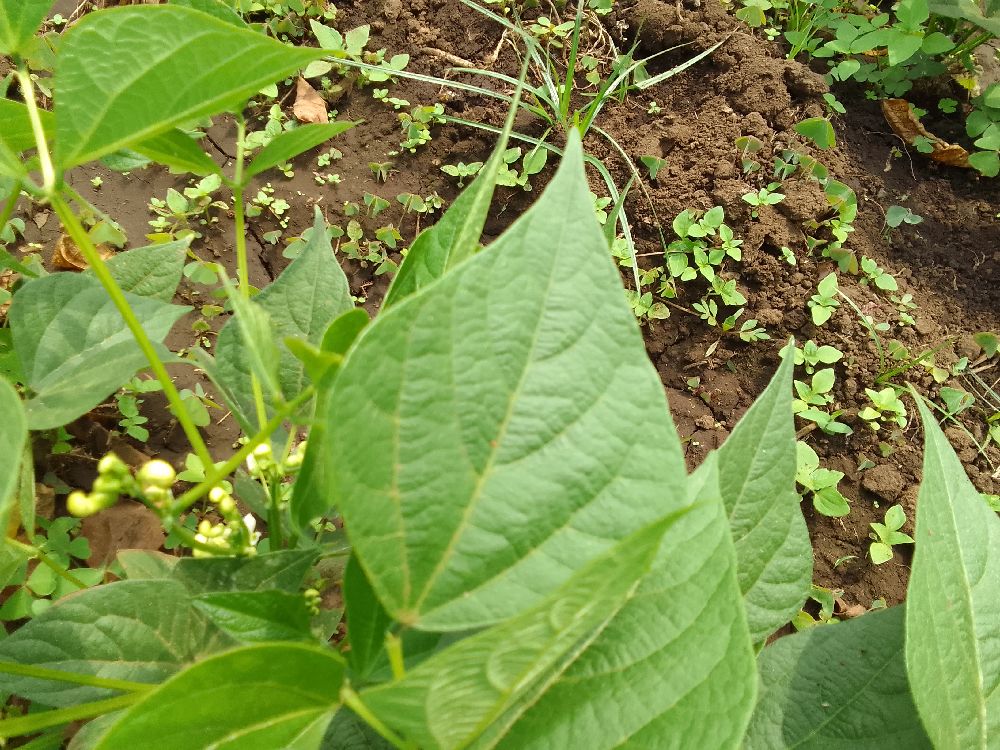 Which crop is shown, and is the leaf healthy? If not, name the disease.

common bean, healthy
